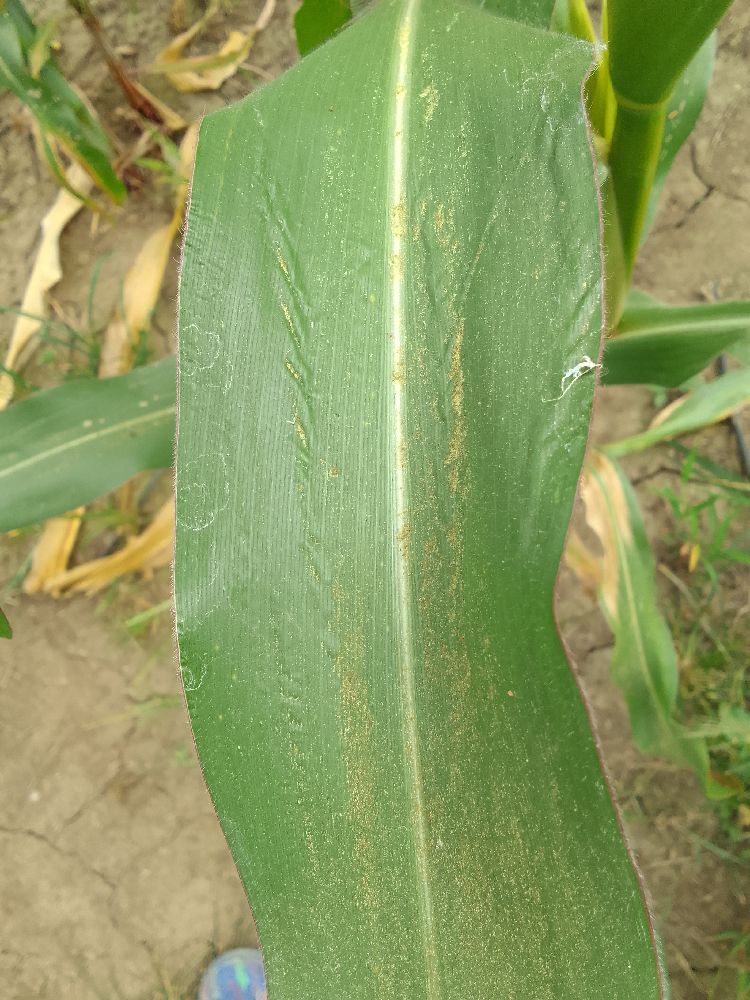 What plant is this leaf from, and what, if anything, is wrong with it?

maize, healthy
